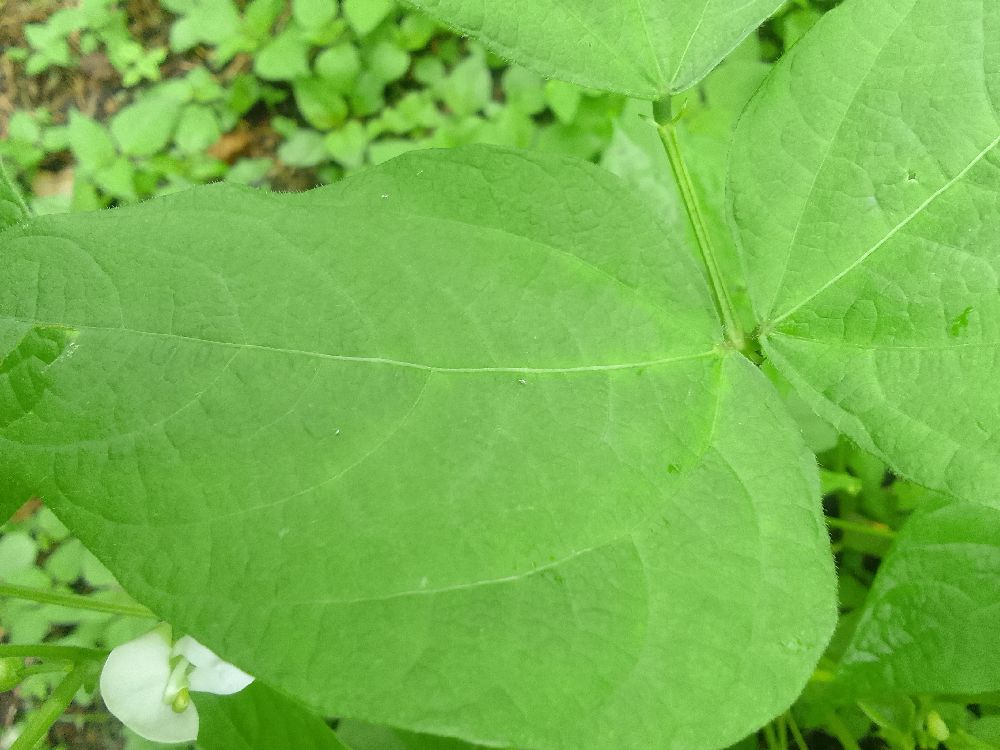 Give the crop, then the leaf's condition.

common bean, healthy
